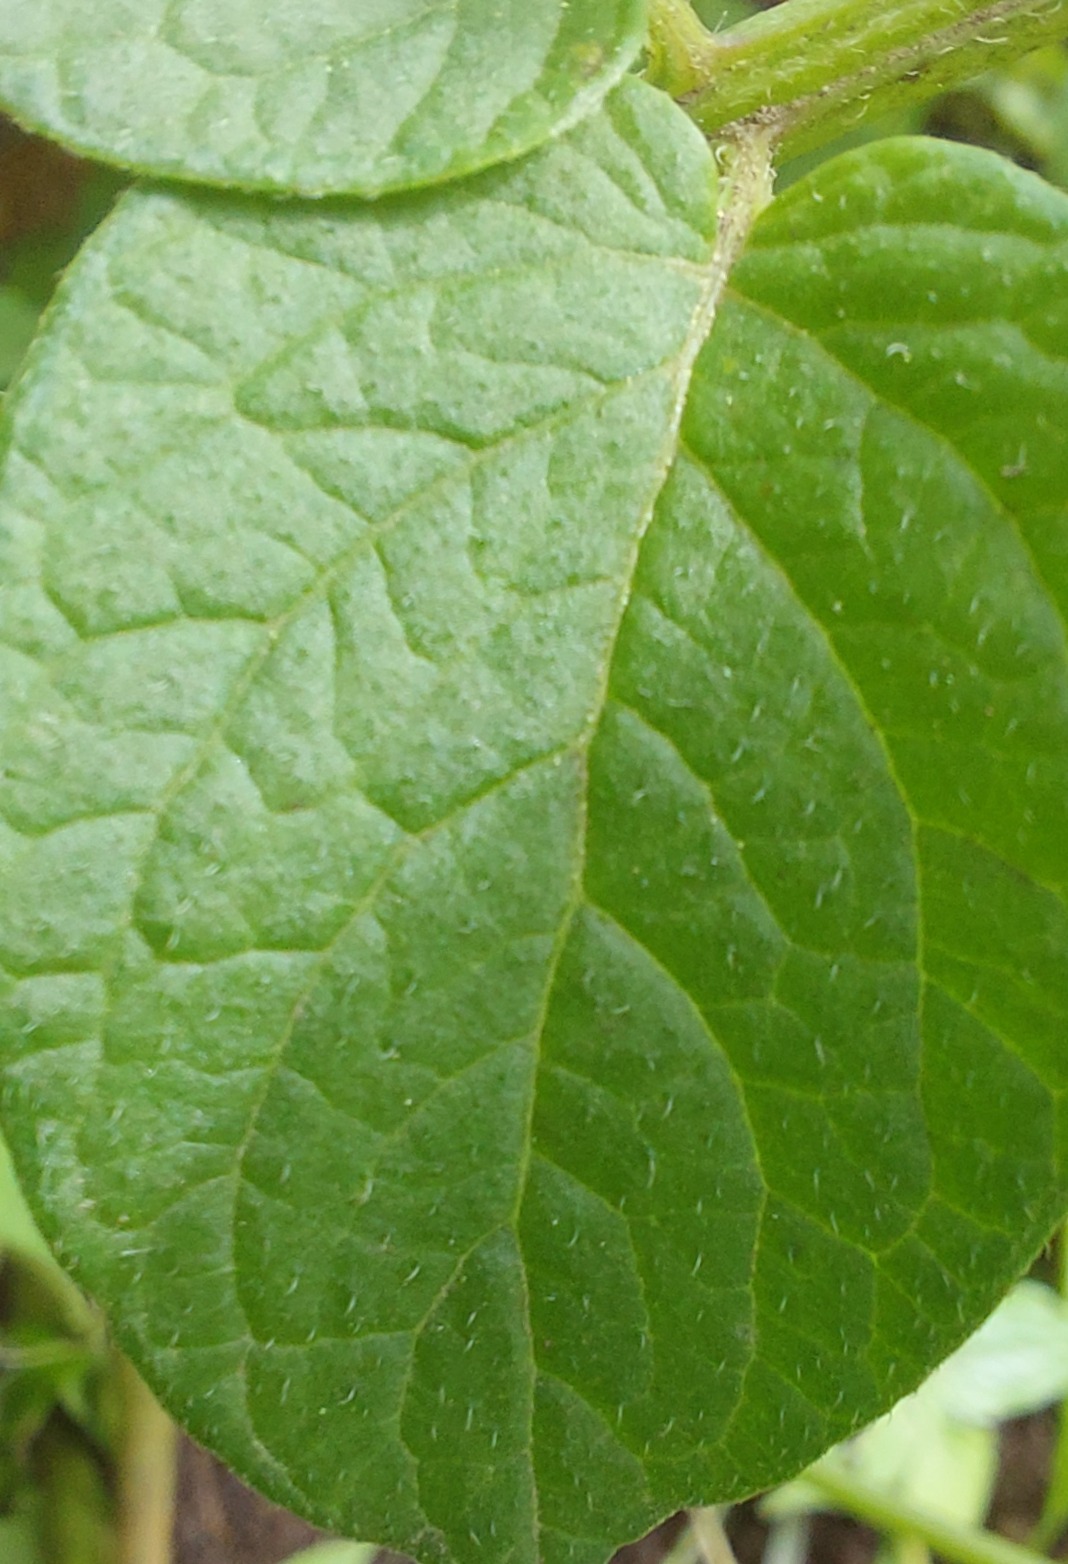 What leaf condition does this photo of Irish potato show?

healthy
